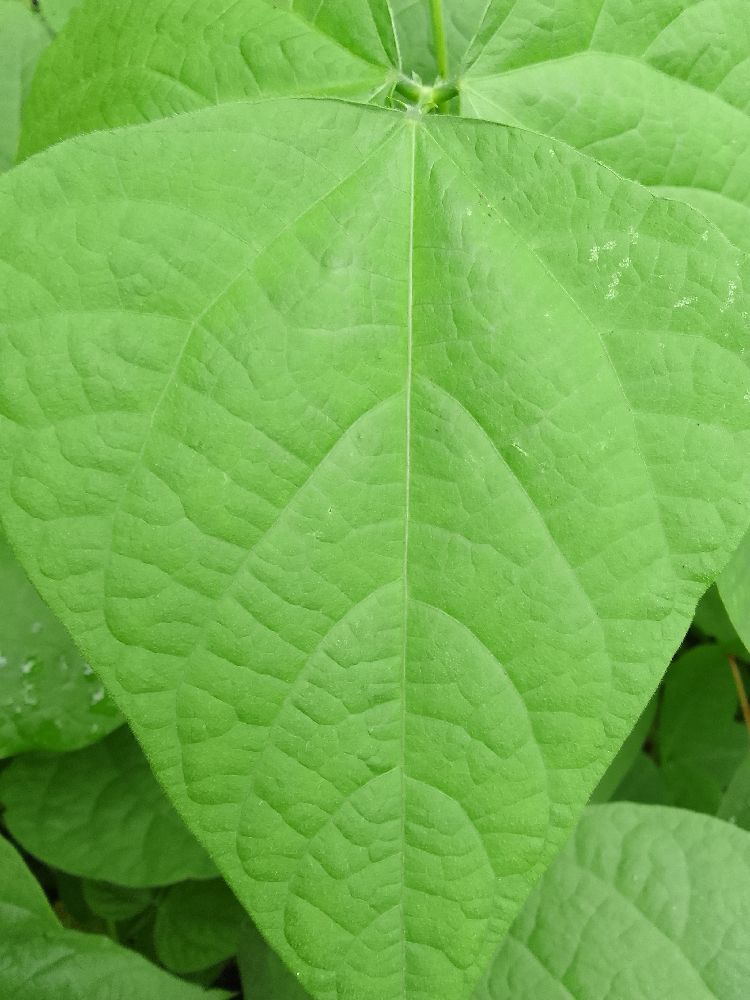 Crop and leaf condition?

common bean, healthy
